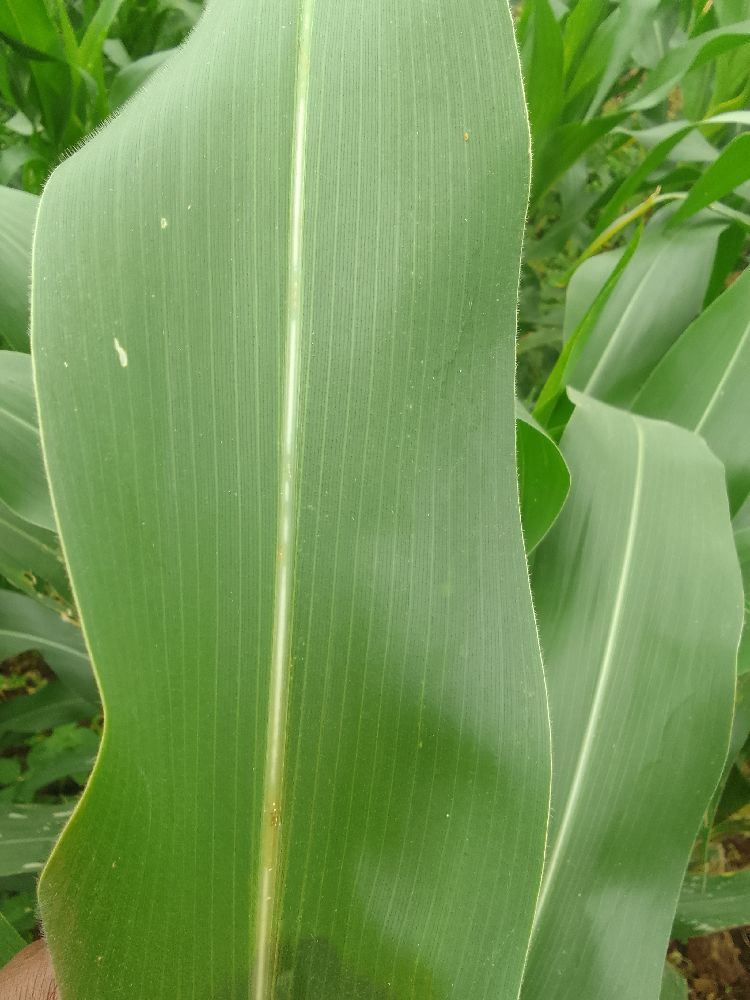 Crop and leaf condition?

maize, healthy
